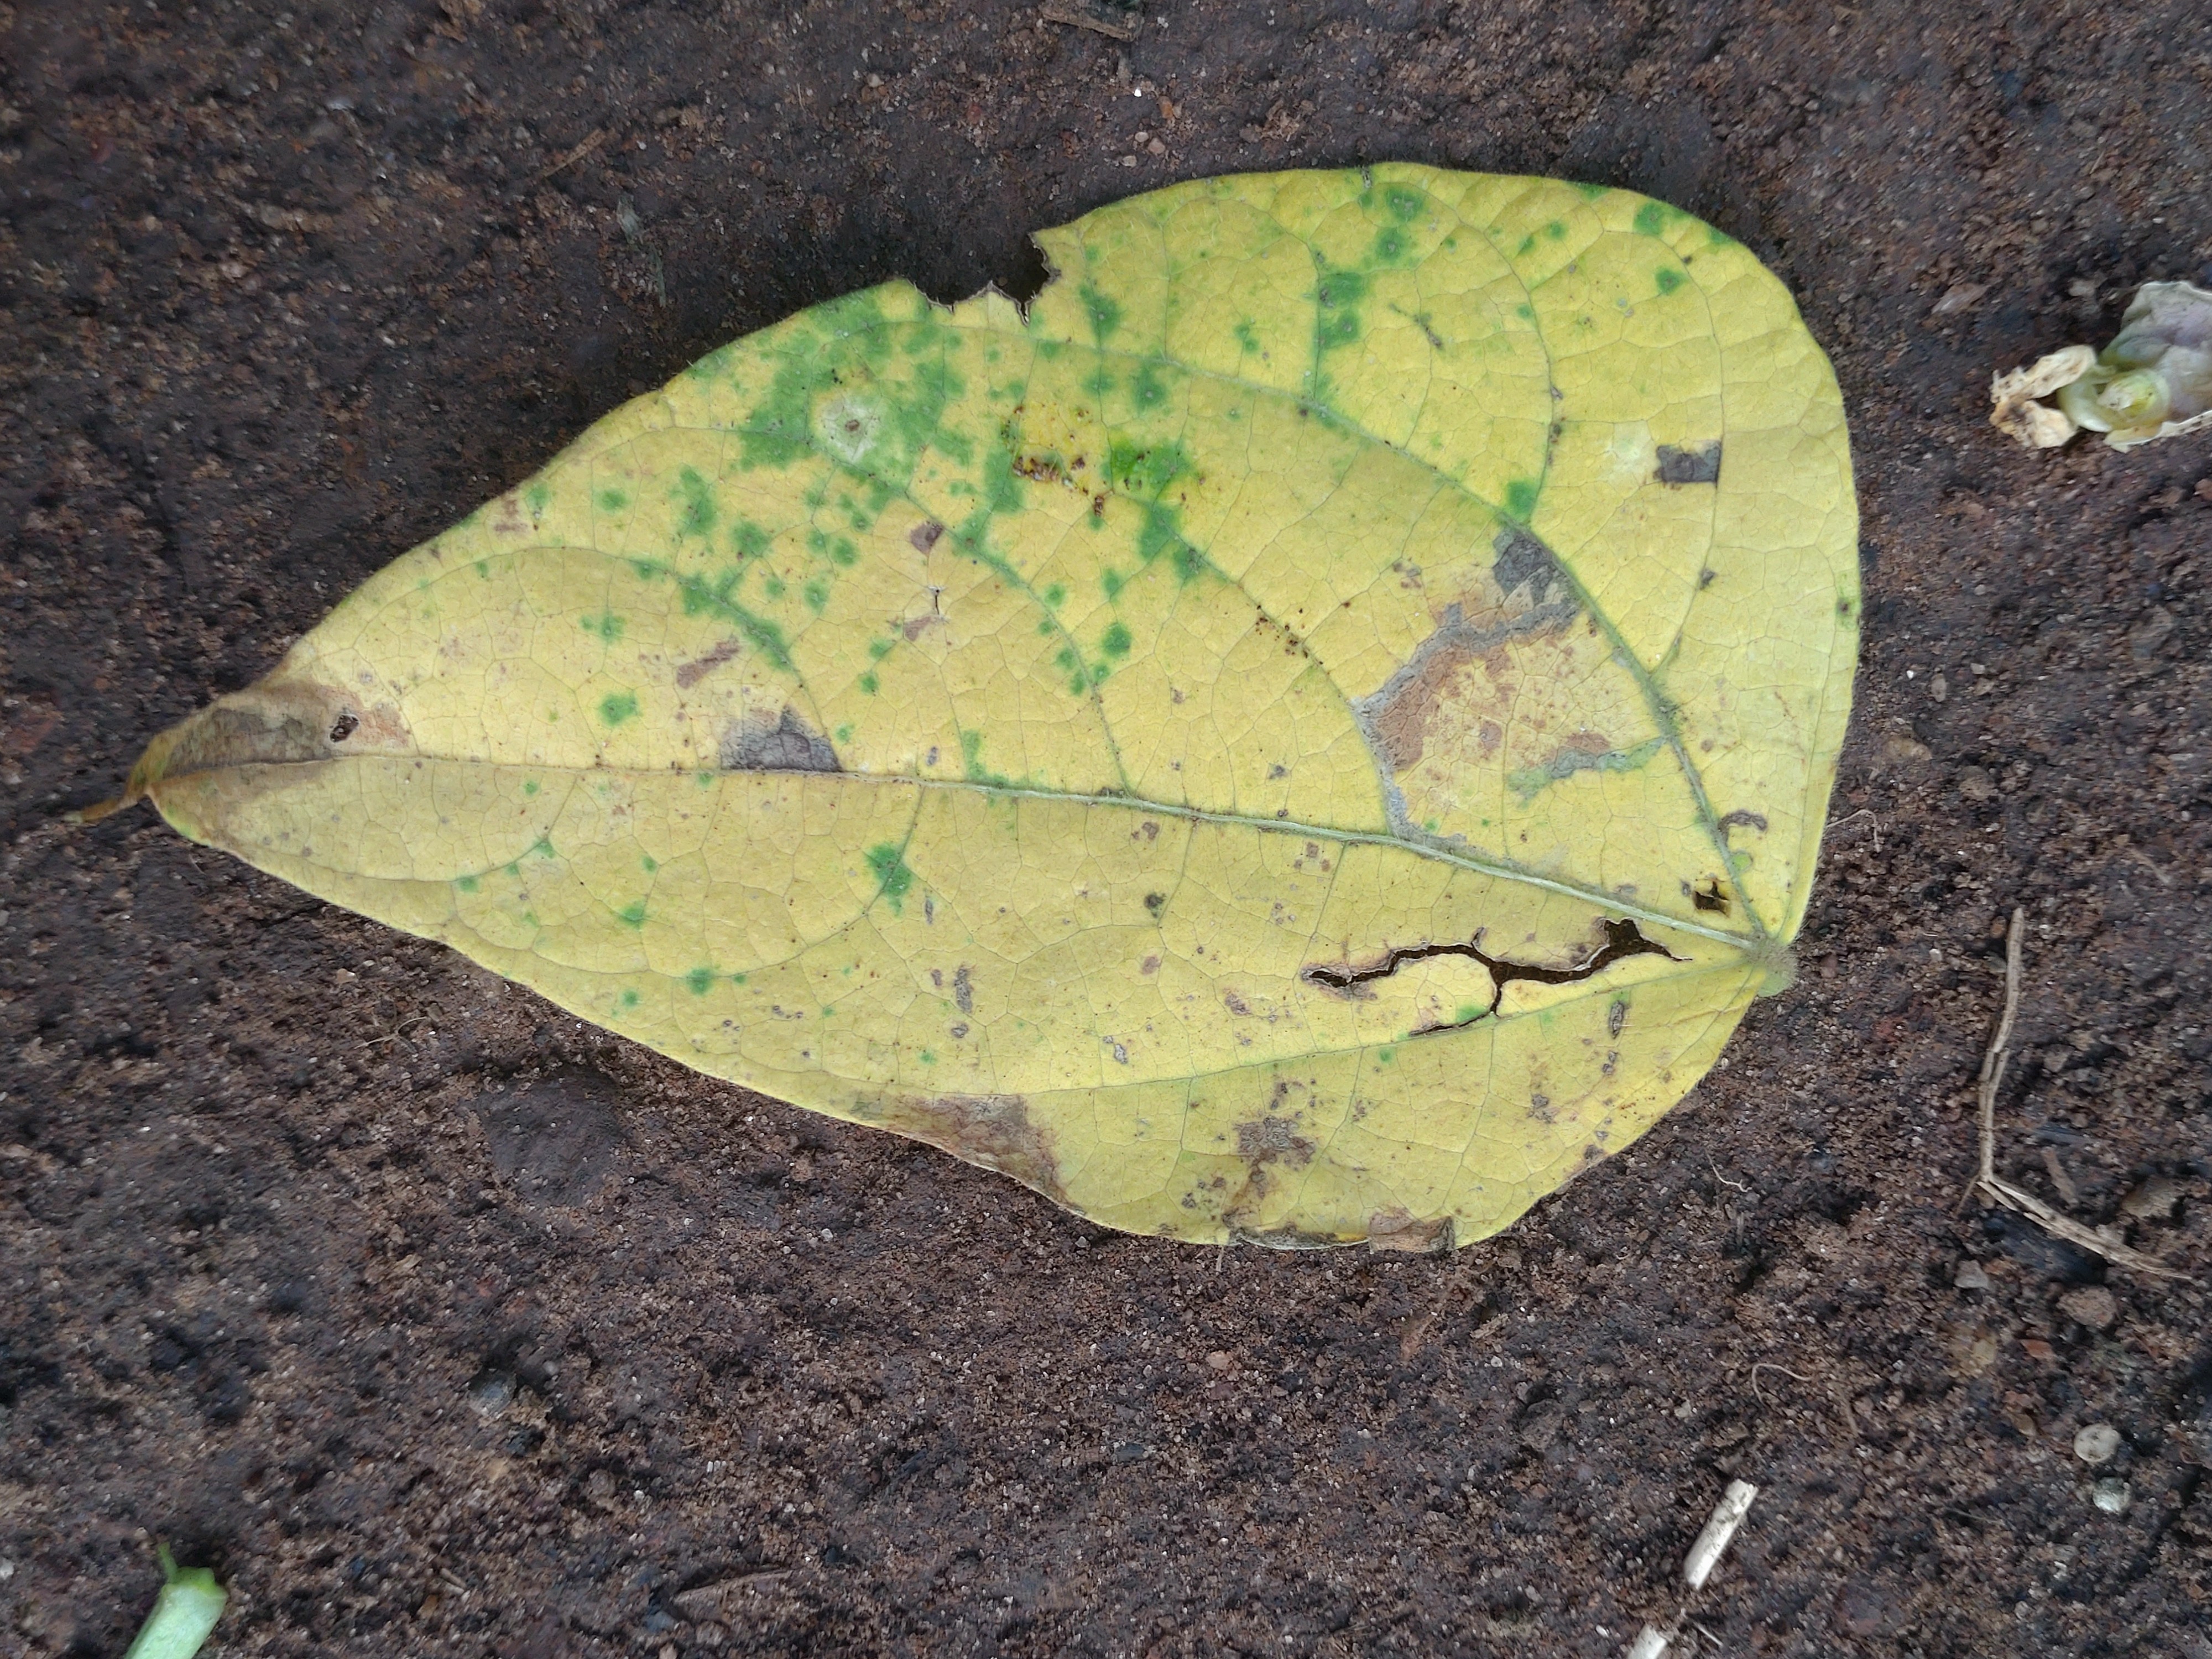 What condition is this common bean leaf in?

anthracnose
